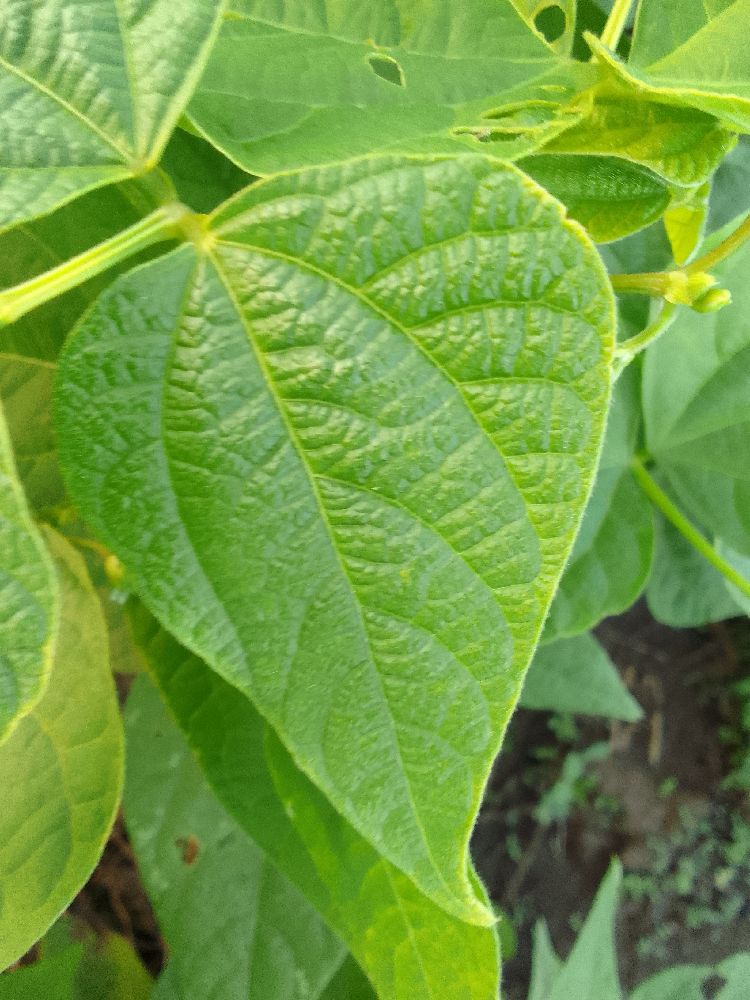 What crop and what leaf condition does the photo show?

common bean, healthy
